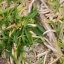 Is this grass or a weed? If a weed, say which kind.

grass
